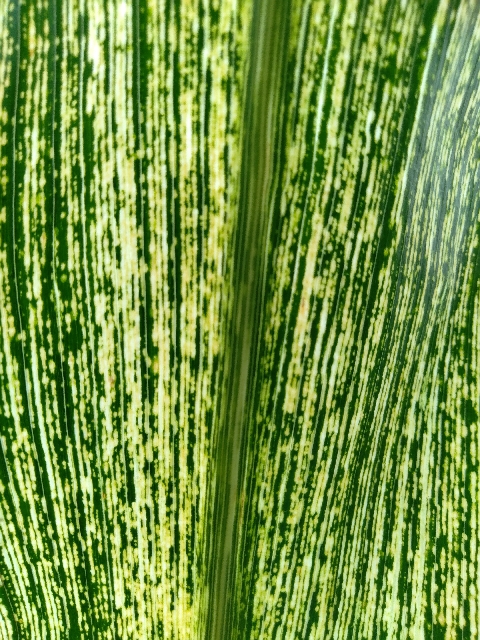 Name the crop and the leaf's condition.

maize, maize streak virus
